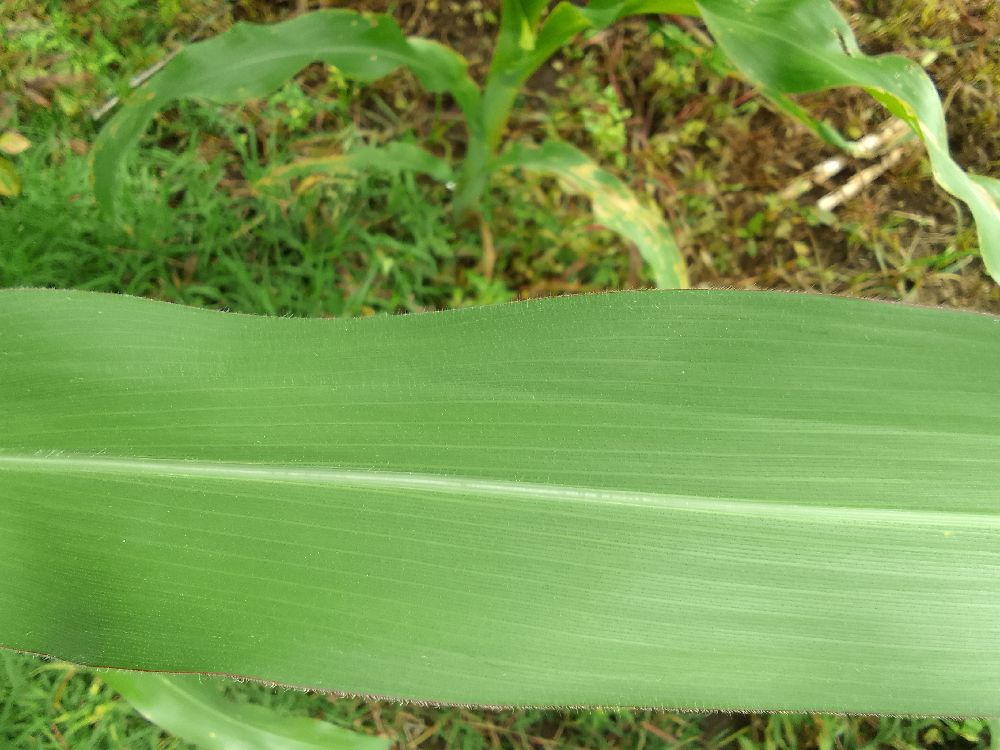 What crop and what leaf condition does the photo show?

maize, healthy
